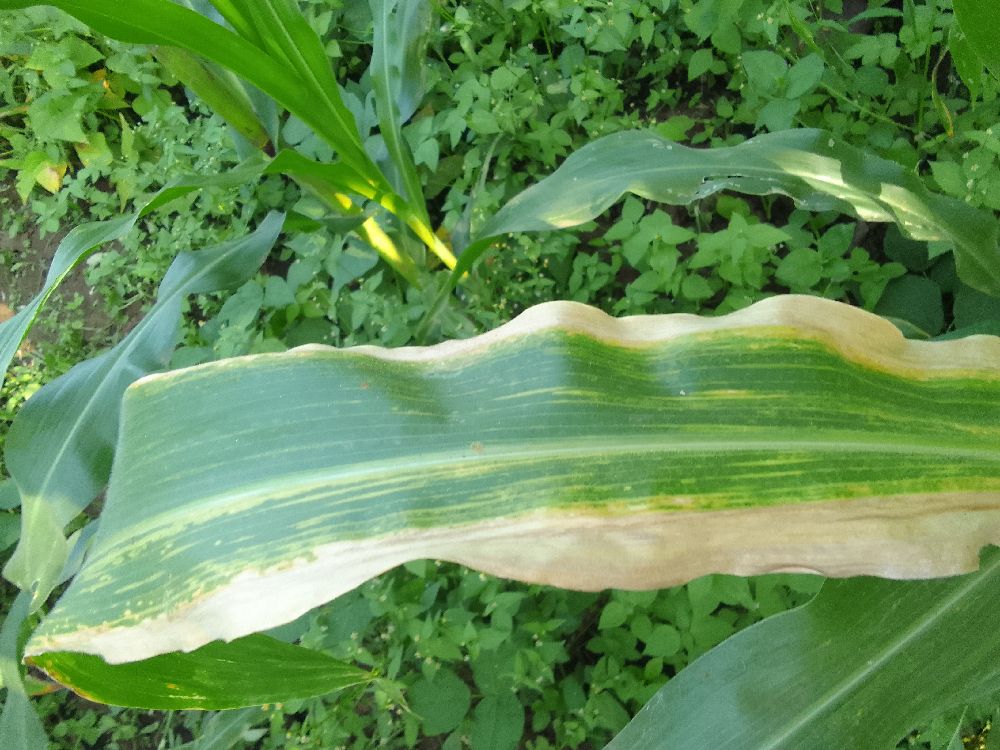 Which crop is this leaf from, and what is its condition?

maize, maize lethal necrosis
